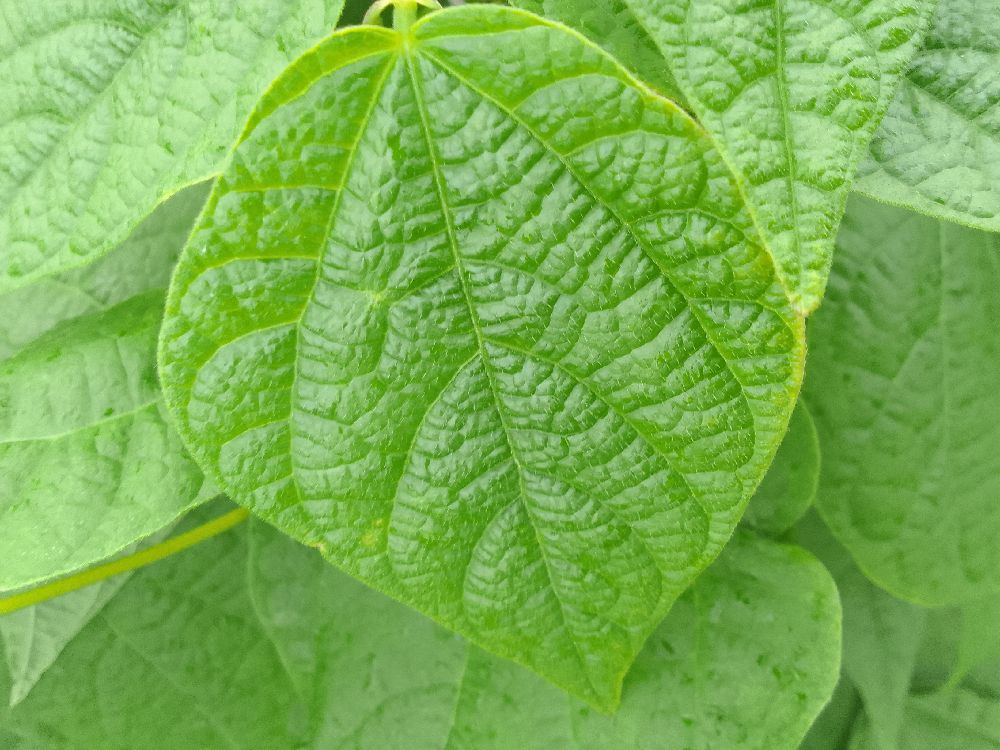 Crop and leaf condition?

common bean, healthy
